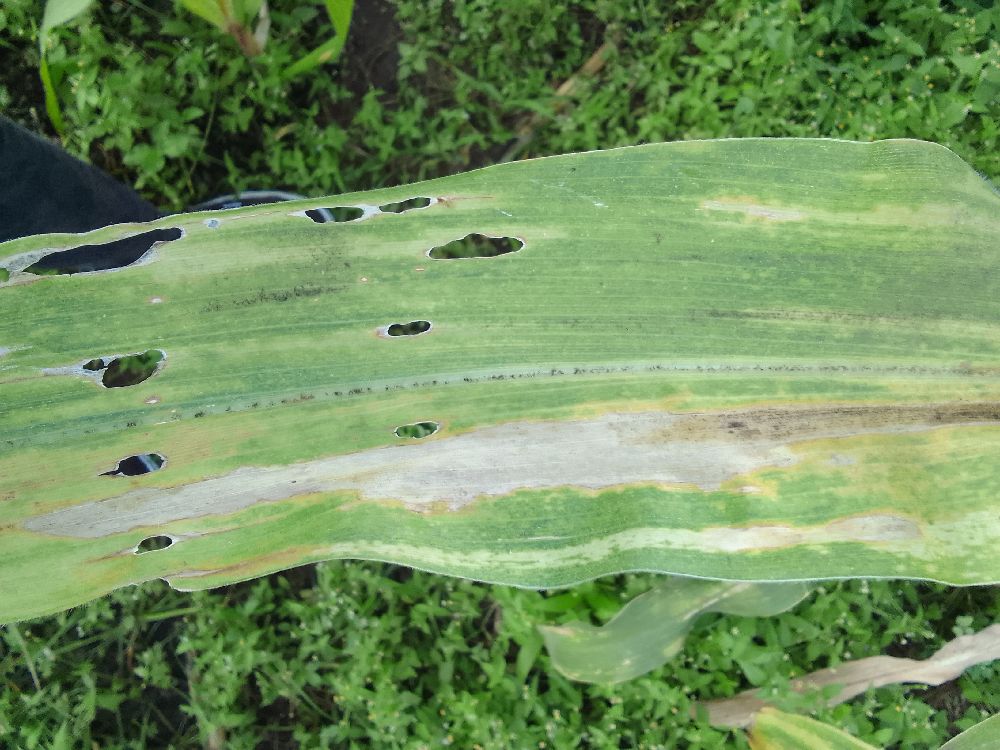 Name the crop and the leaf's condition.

maize, maize lethal necrosis
